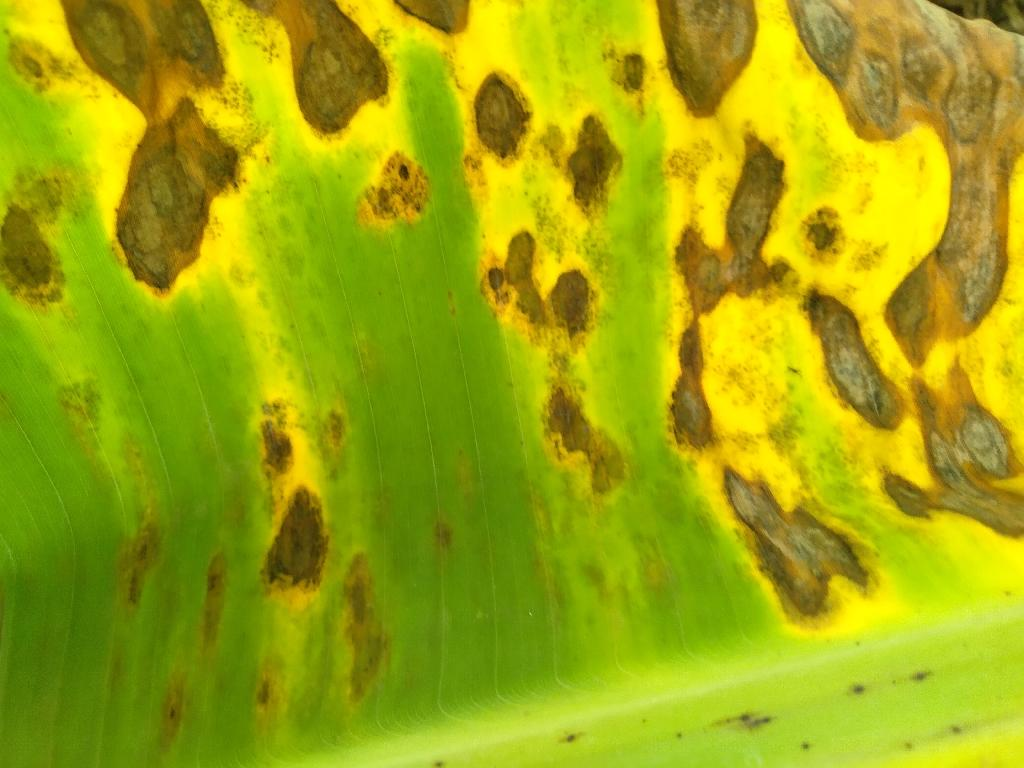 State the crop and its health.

banana, black sigatoka
